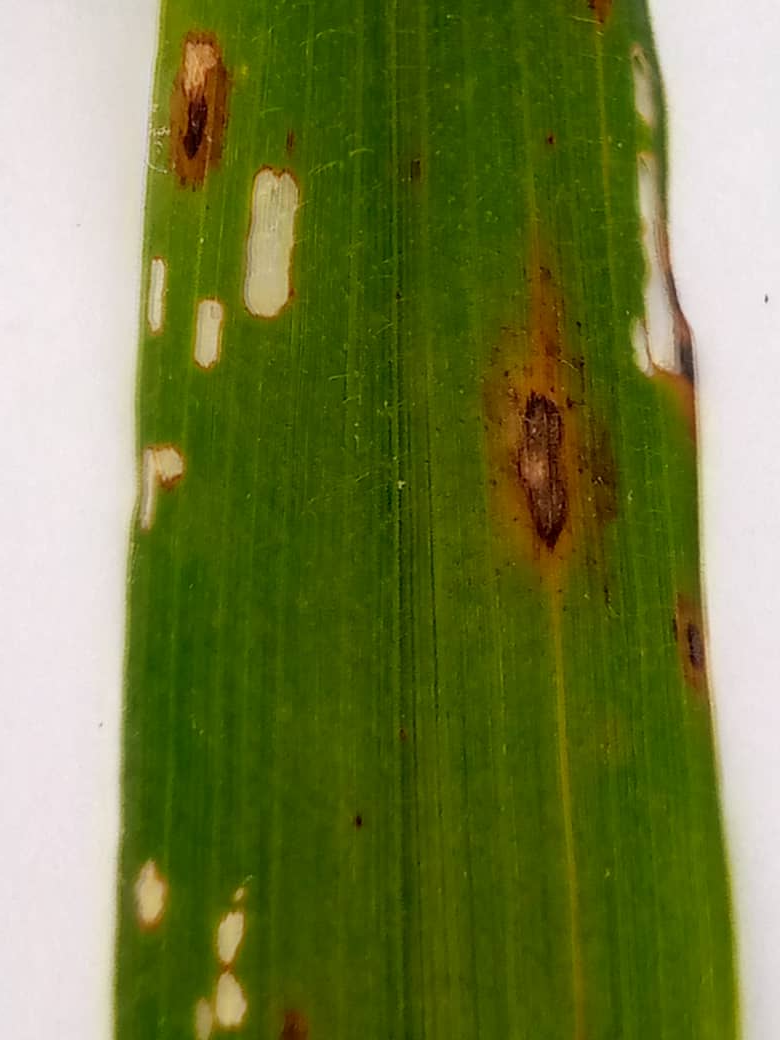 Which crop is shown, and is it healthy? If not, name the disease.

pearl millet, exserohilum rostratum
